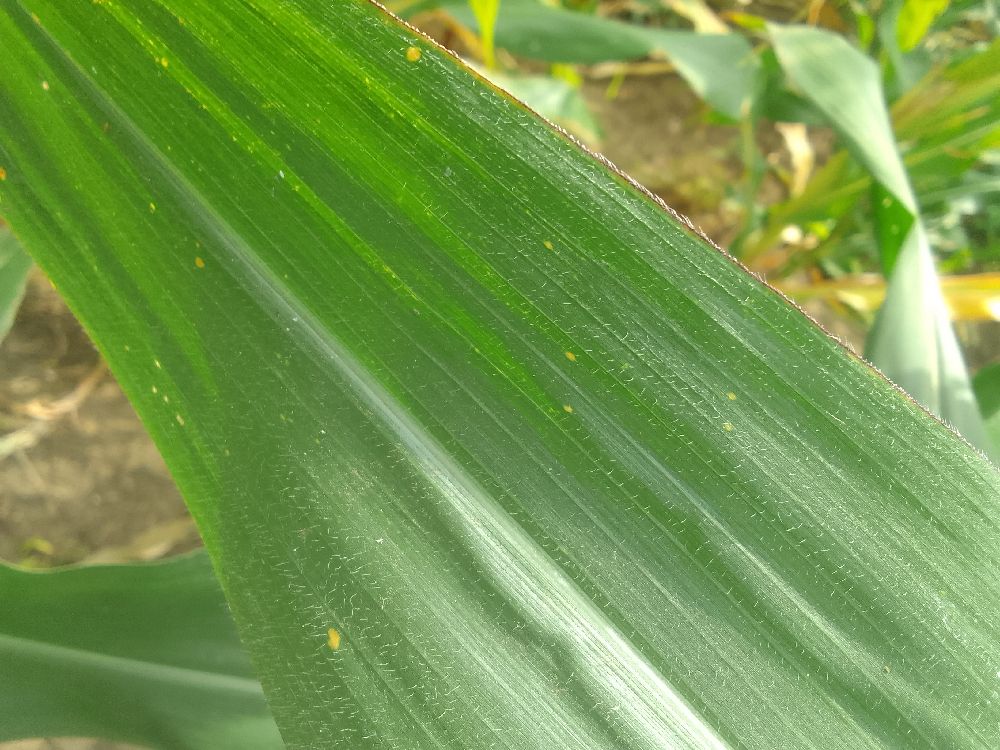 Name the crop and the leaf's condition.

maize, healthy
